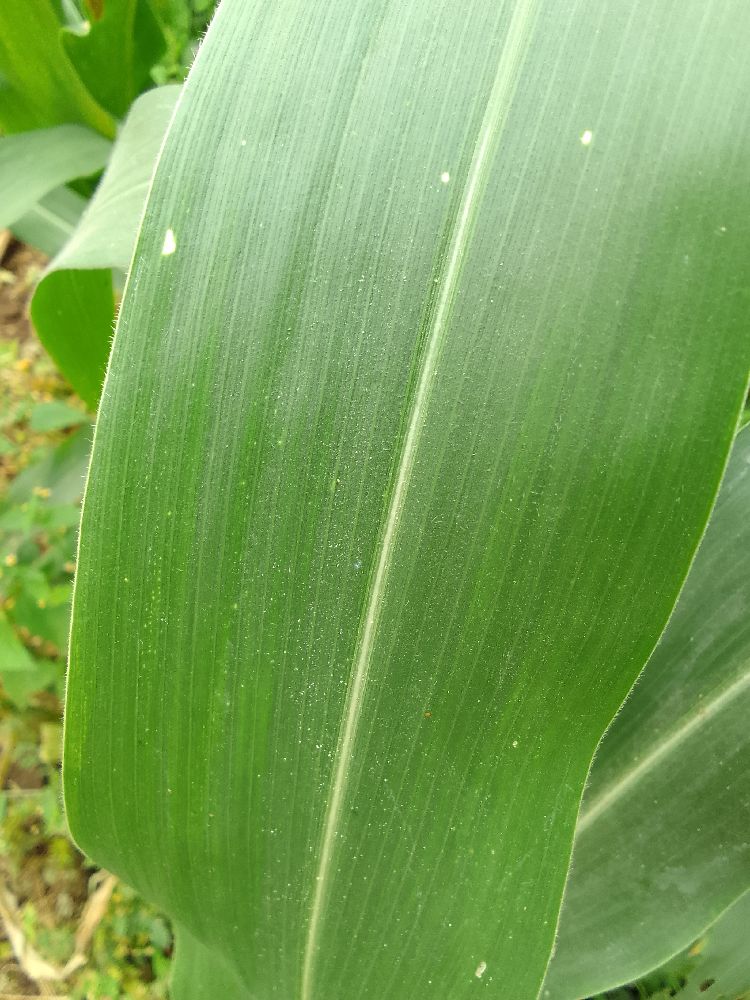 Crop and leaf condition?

maize, healthy
